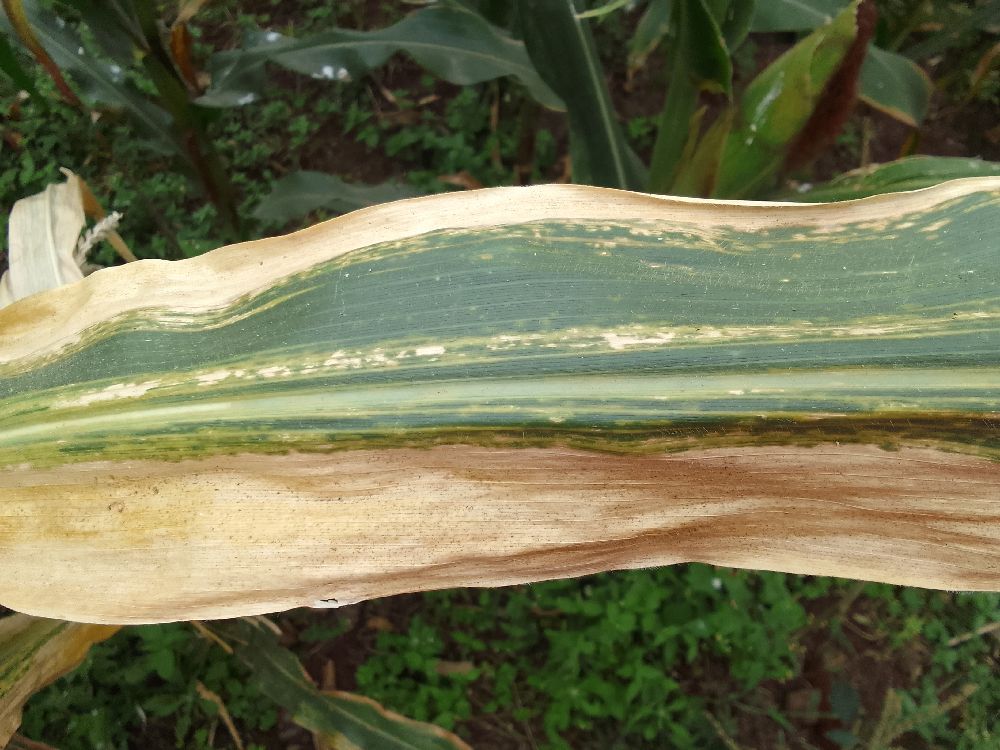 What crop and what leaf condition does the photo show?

maize, maize lethal necrosis
